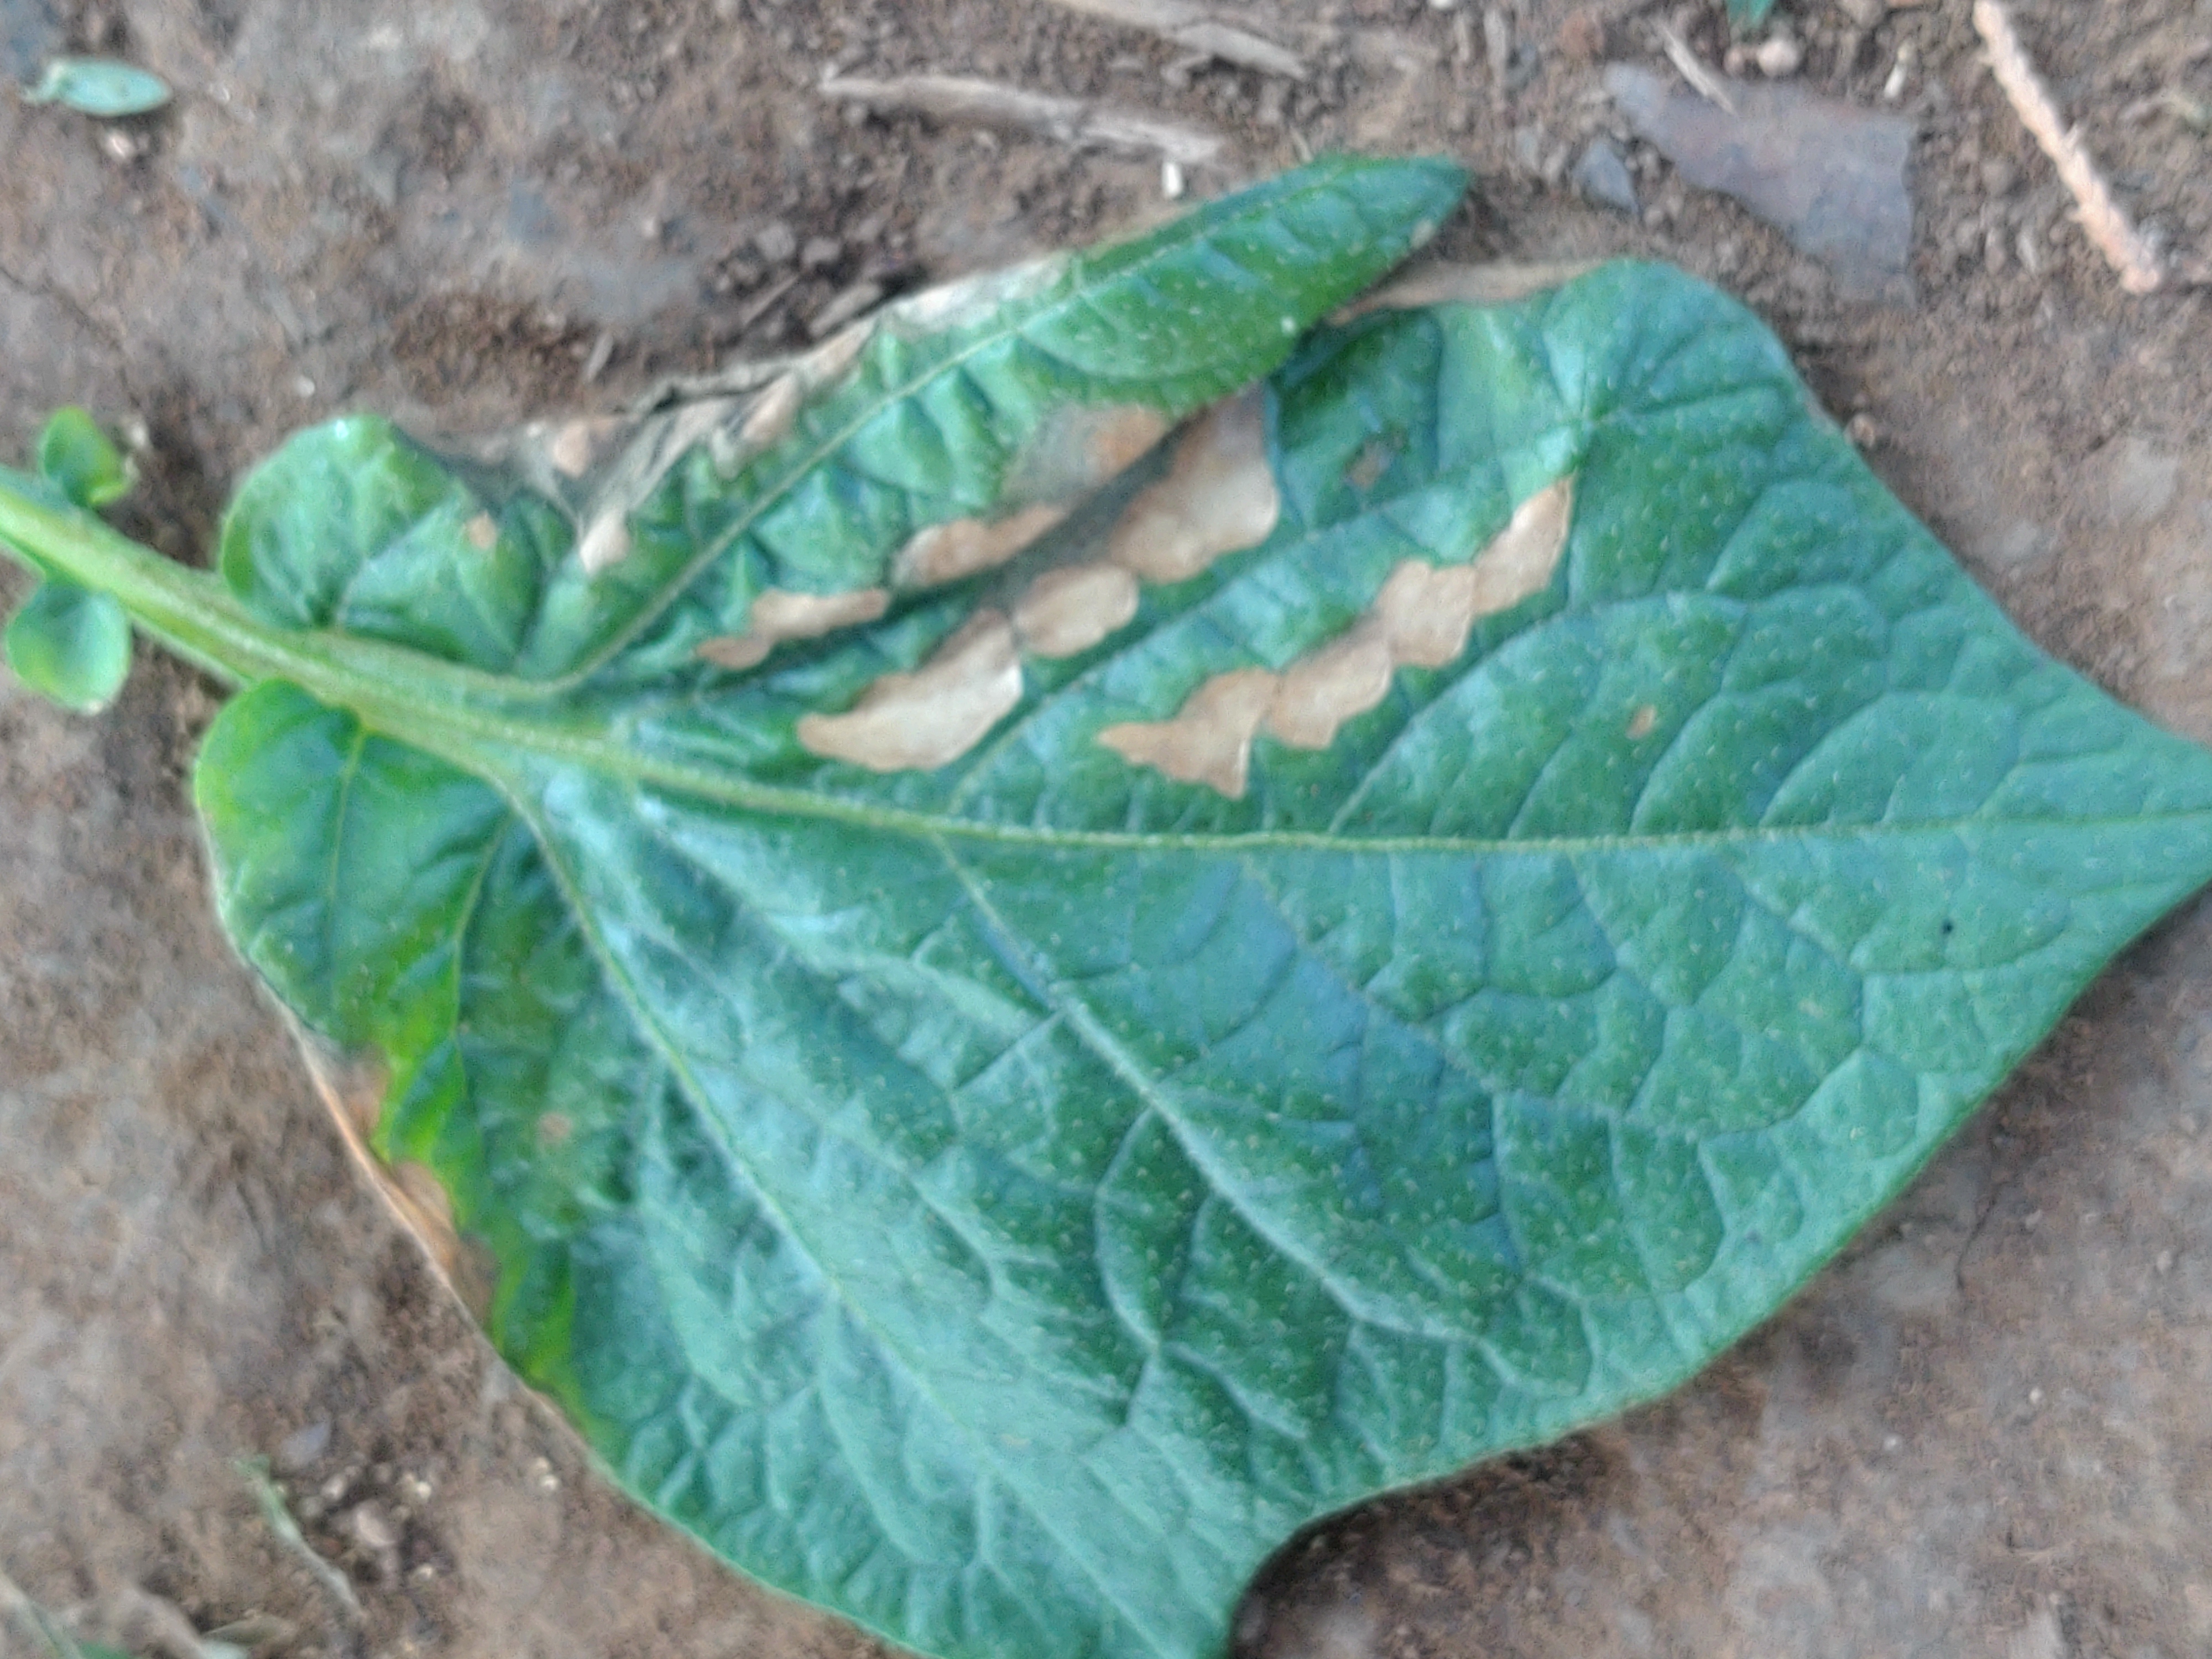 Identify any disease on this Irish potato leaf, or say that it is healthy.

early blight
